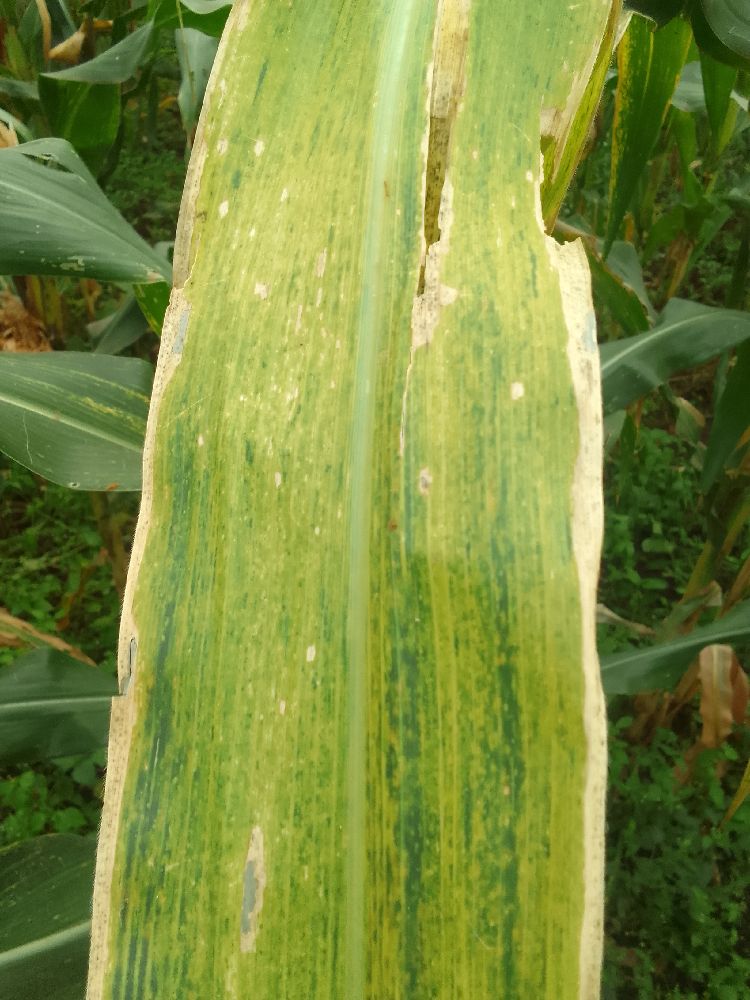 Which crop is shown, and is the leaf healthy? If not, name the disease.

maize, maize lethal necrosis
